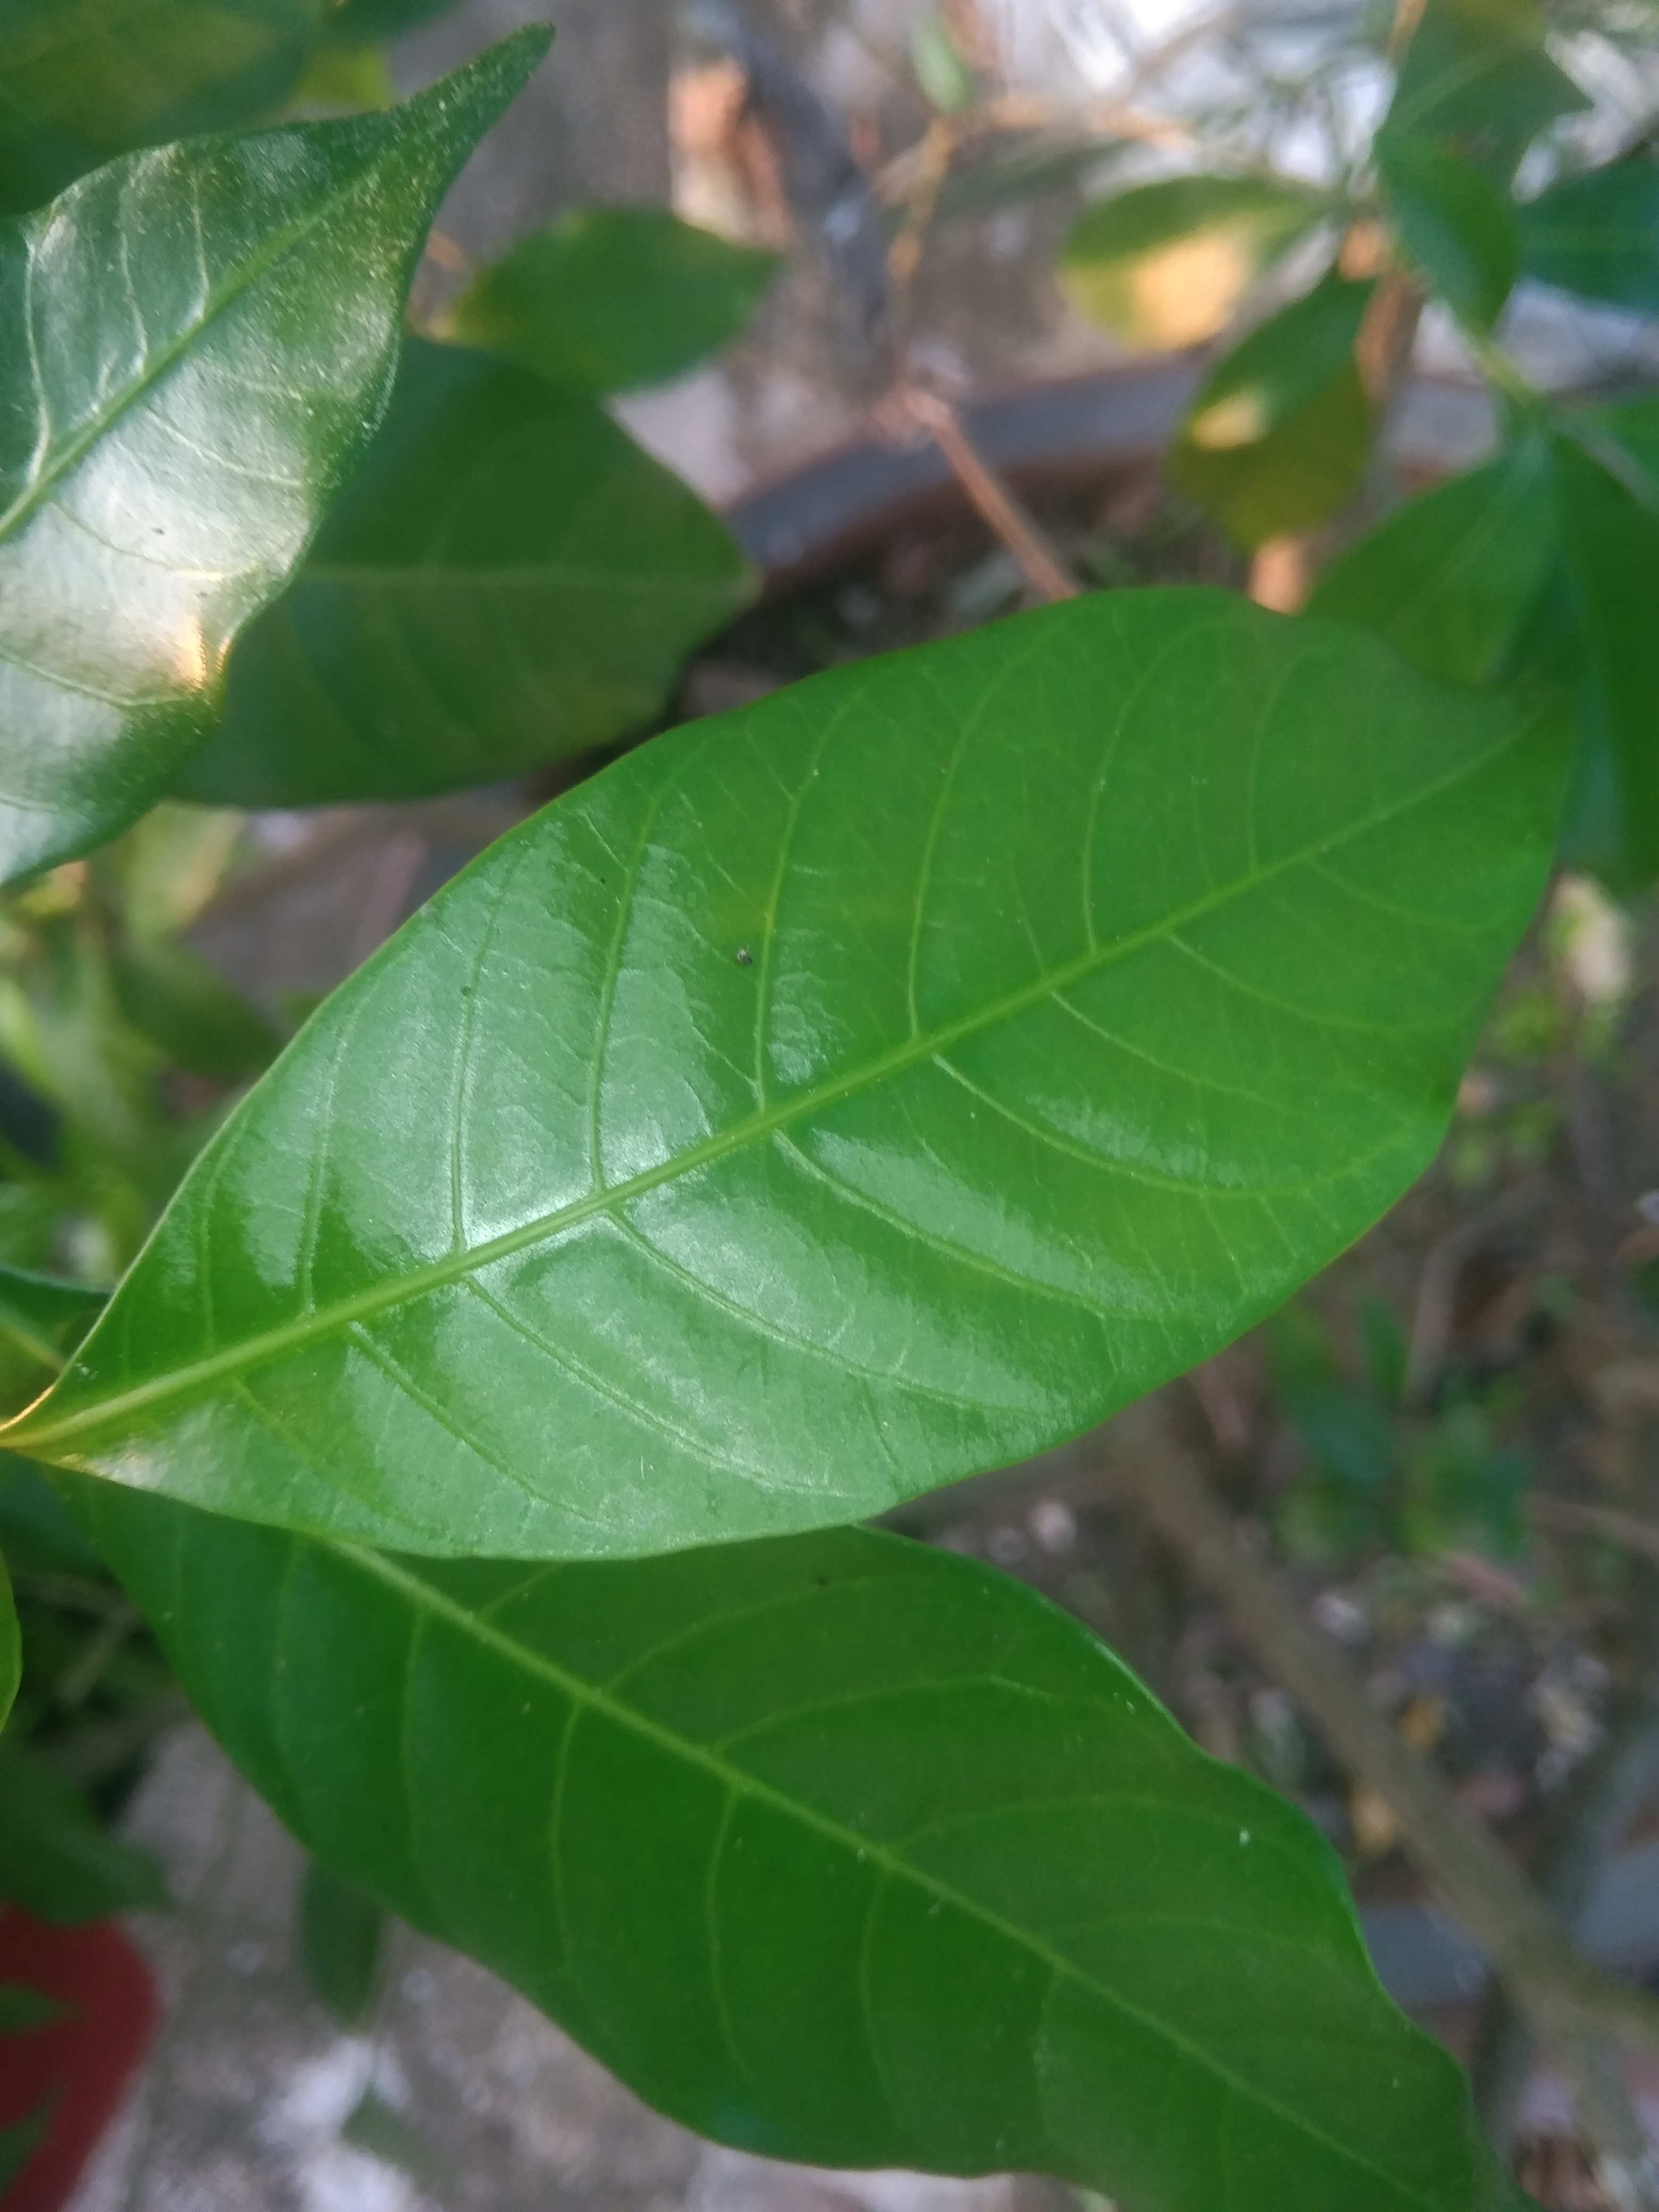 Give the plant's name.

togor
